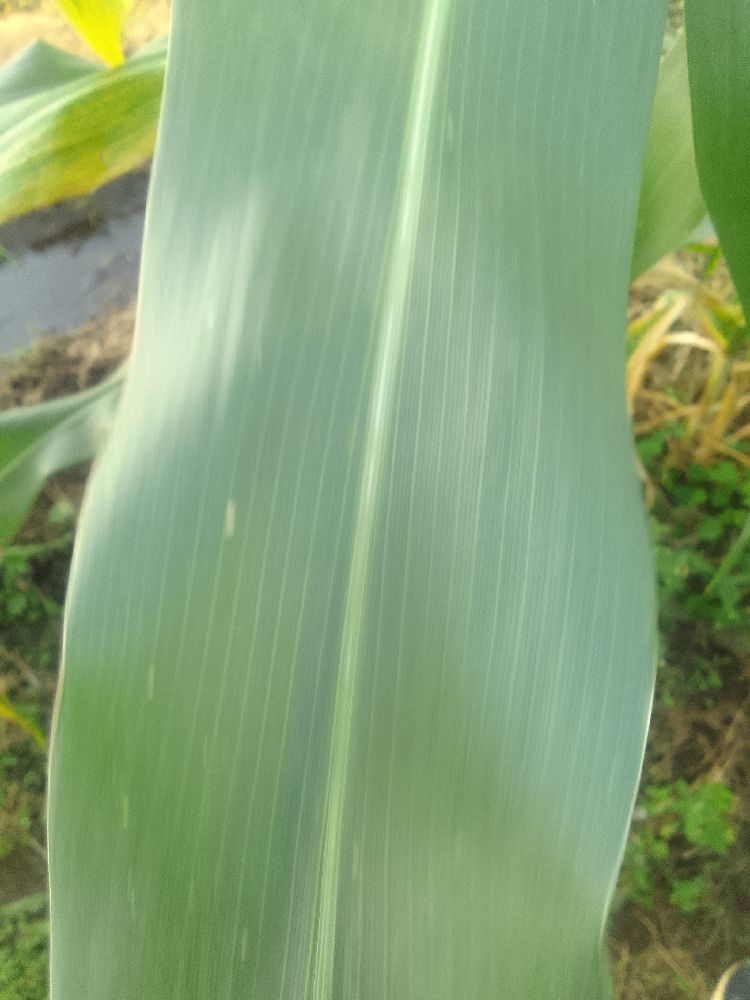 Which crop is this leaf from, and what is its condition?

maize, healthy
